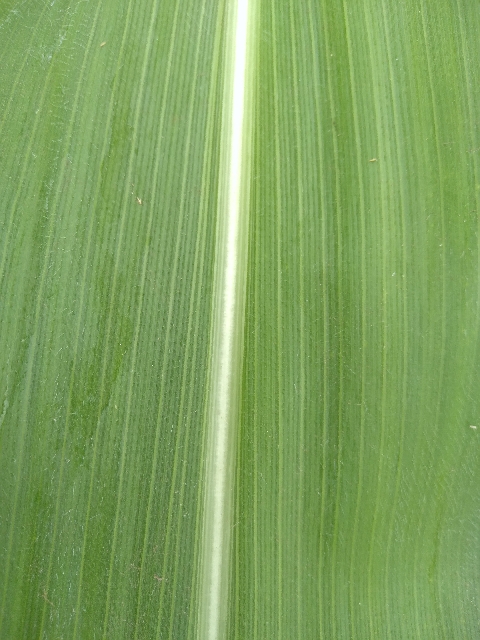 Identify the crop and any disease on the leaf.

maize, healthy
